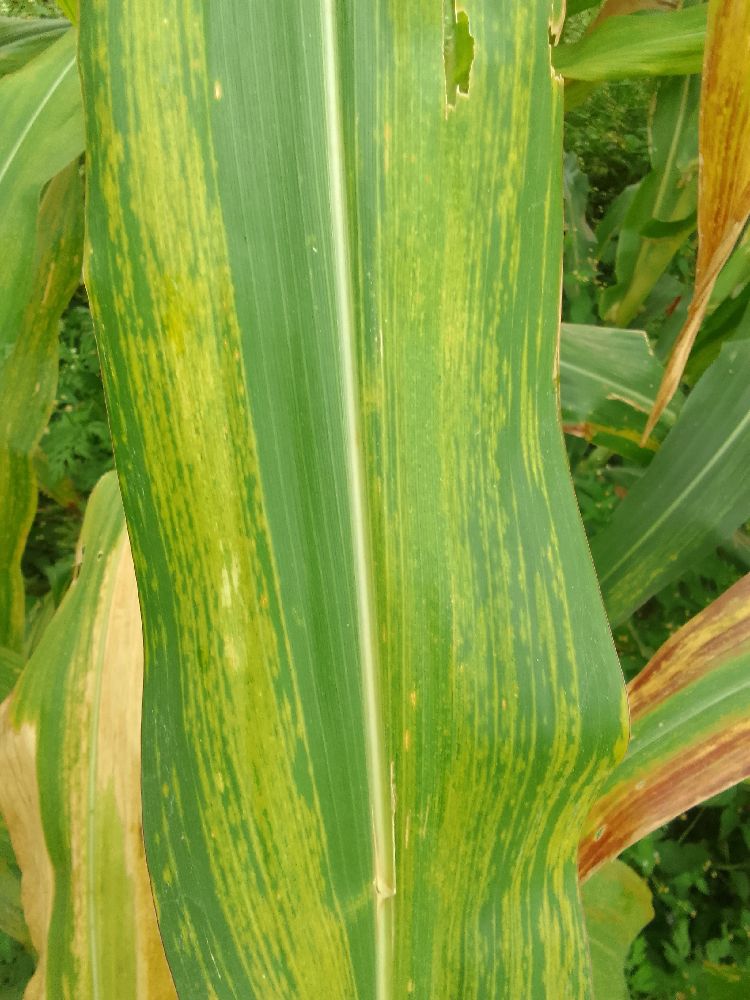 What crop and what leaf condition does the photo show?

maize, maize lethal necrosis
